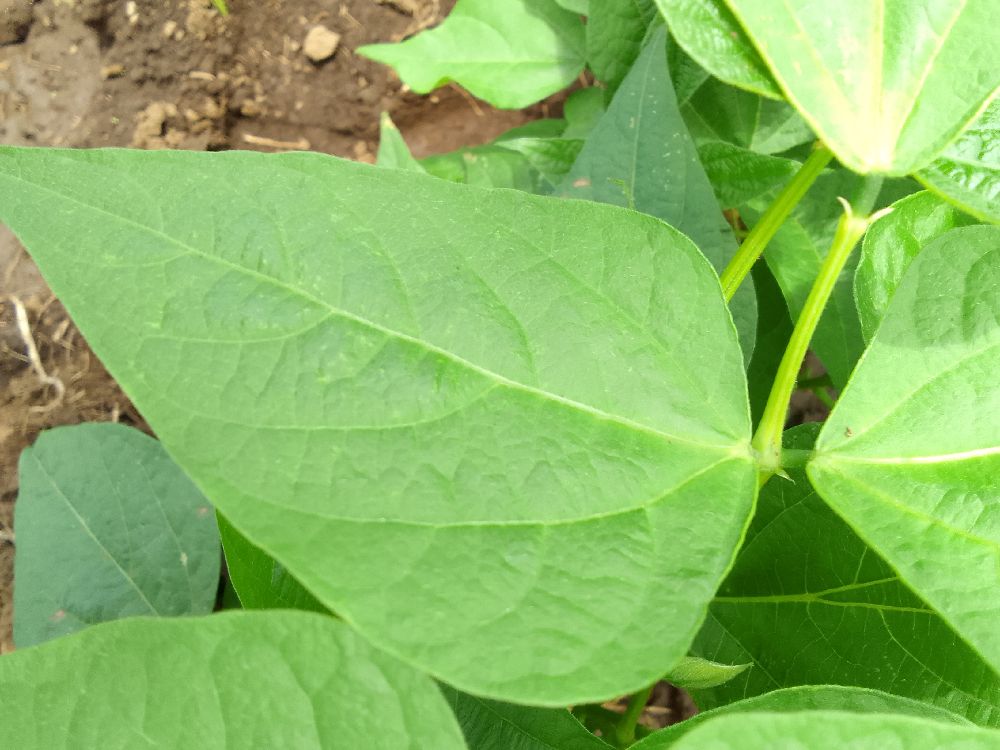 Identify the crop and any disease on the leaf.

common bean, healthy
